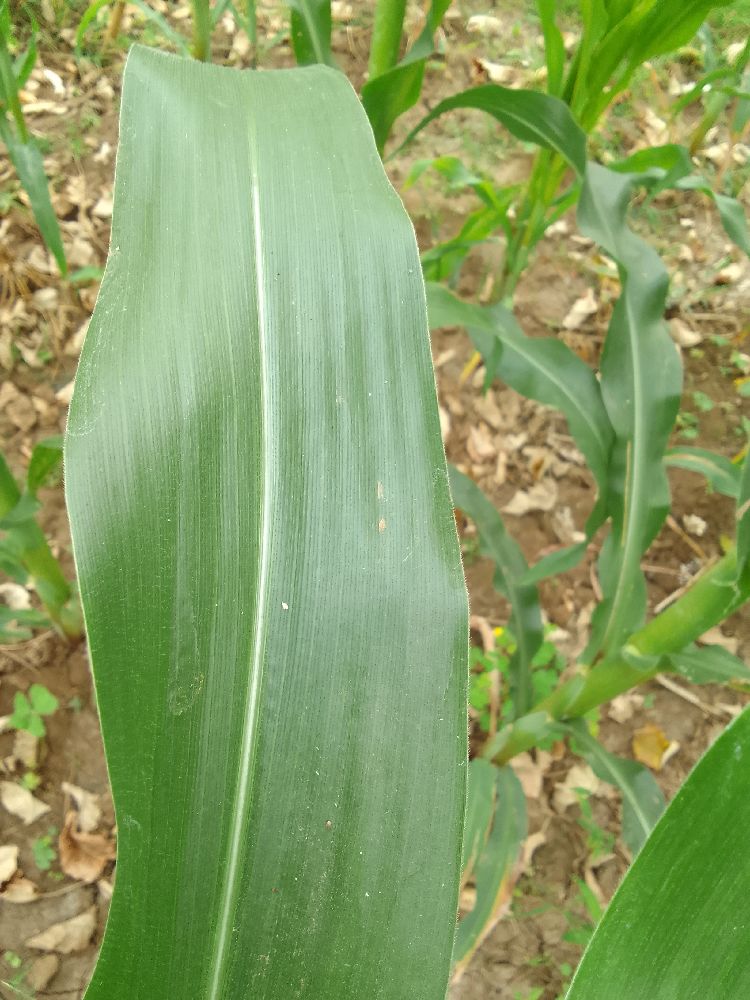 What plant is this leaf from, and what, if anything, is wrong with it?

maize, healthy
